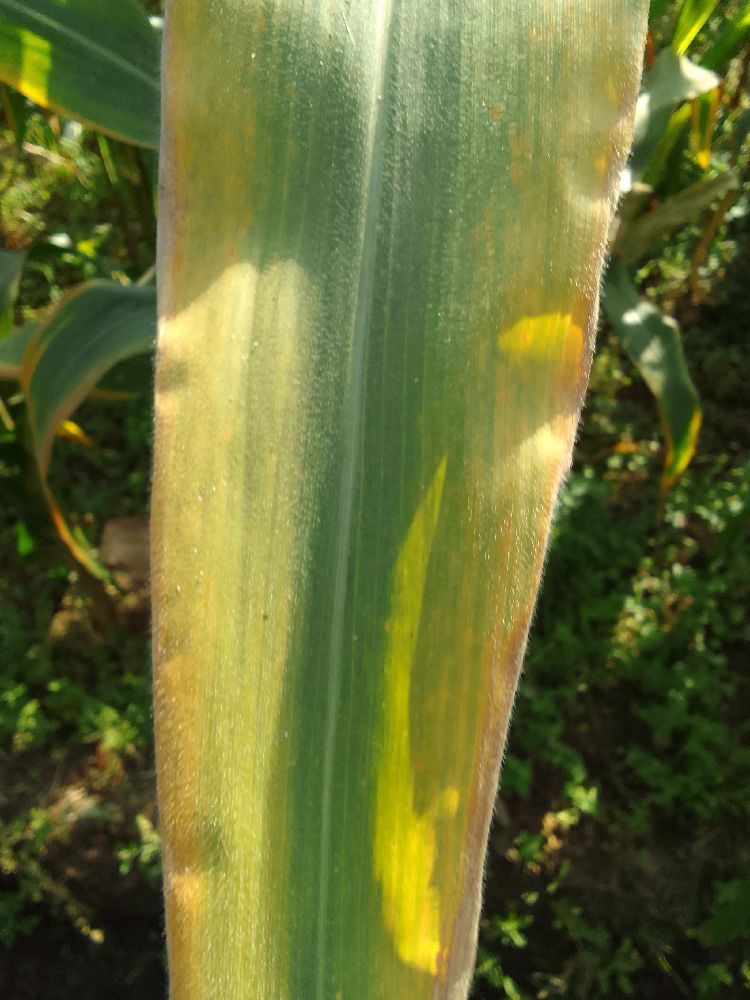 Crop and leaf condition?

maize, maize lethal necrosis
